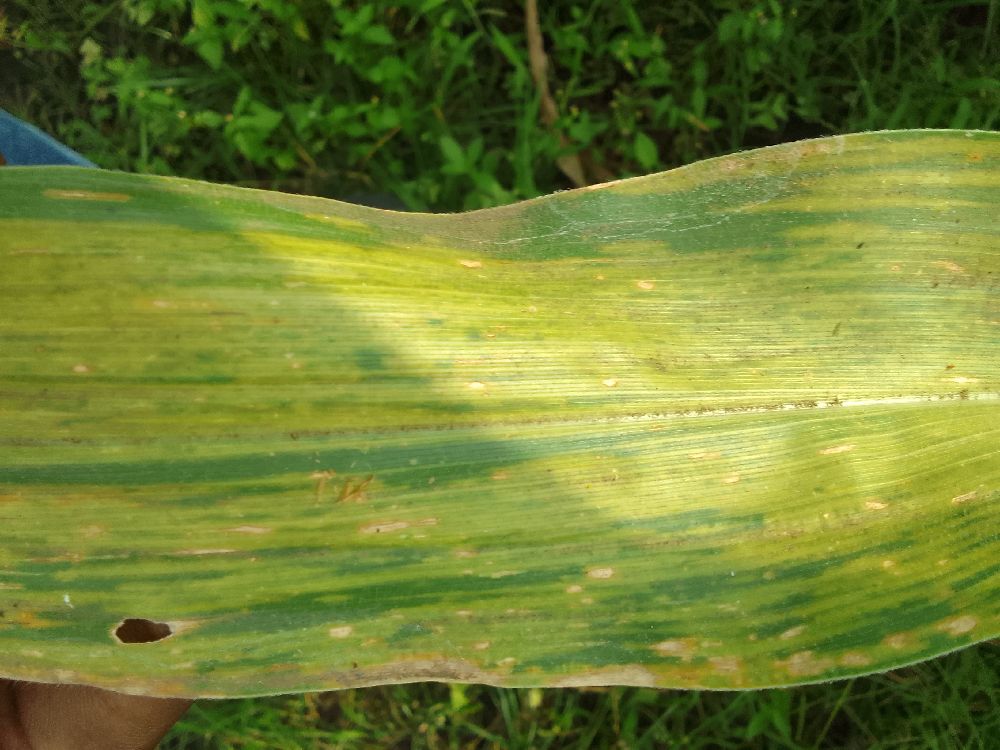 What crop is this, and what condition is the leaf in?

maize, maize lethal necrosis
